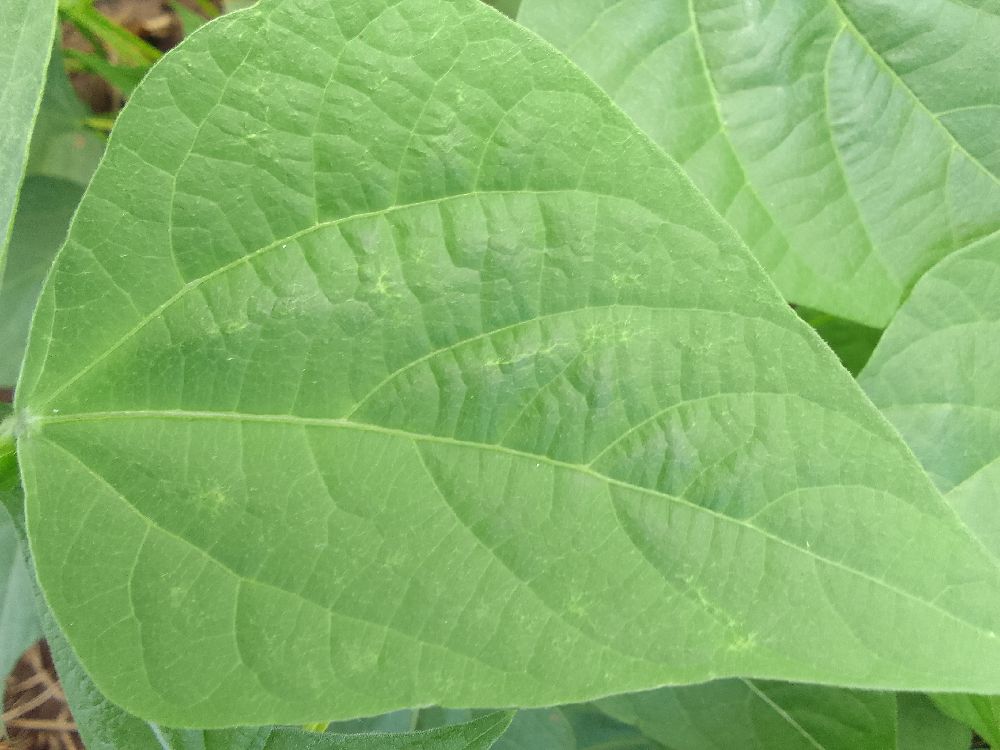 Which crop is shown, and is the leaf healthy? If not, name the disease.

common bean, healthy
